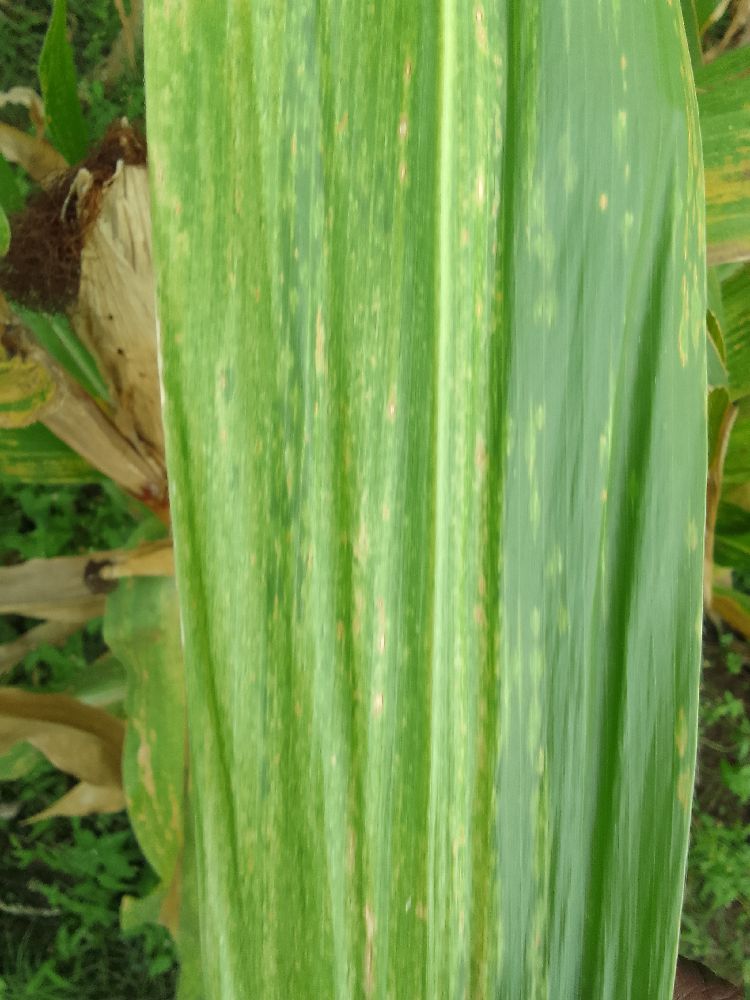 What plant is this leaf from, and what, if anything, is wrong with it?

maize, maize lethal necrosis
